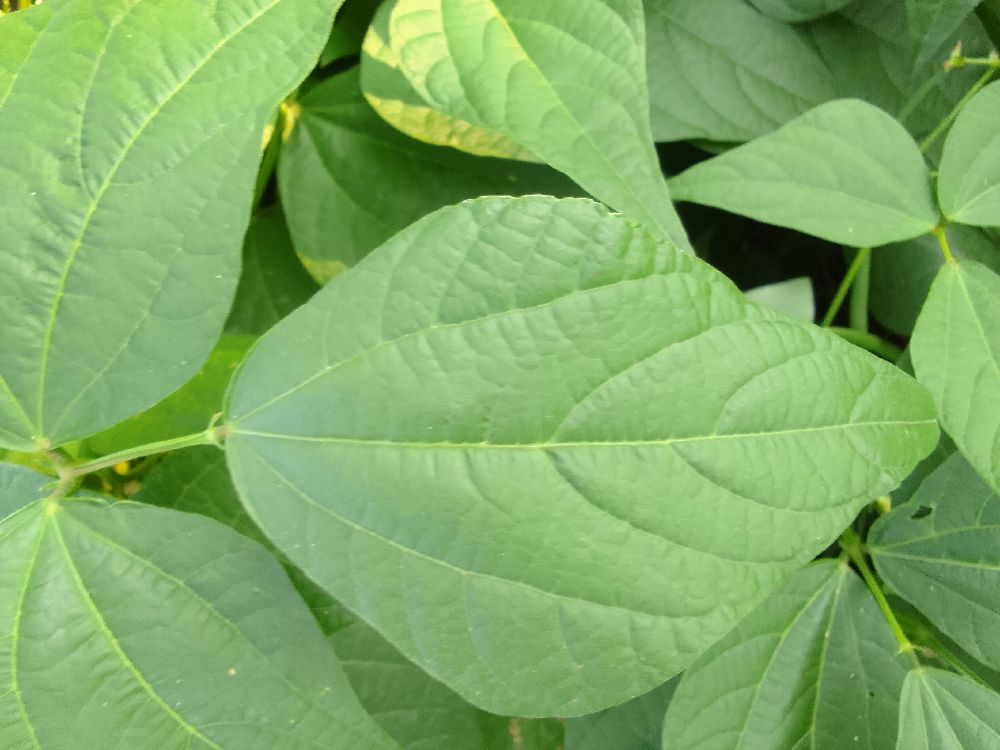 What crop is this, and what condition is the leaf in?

common bean, healthy
